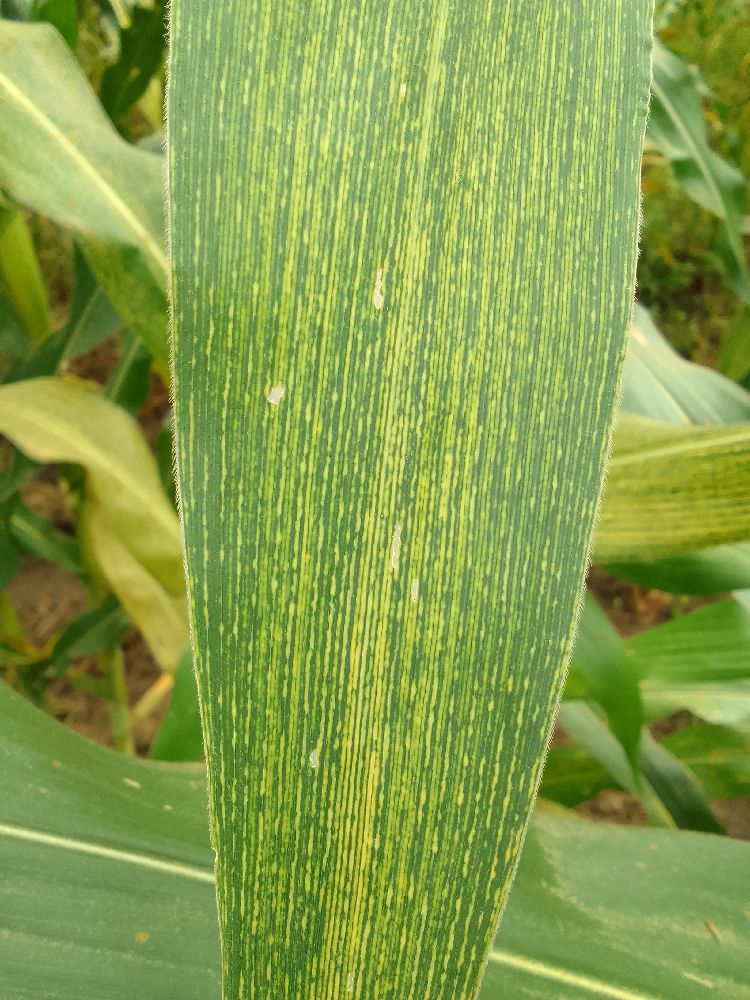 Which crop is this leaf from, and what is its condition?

maize, maize streak virus
